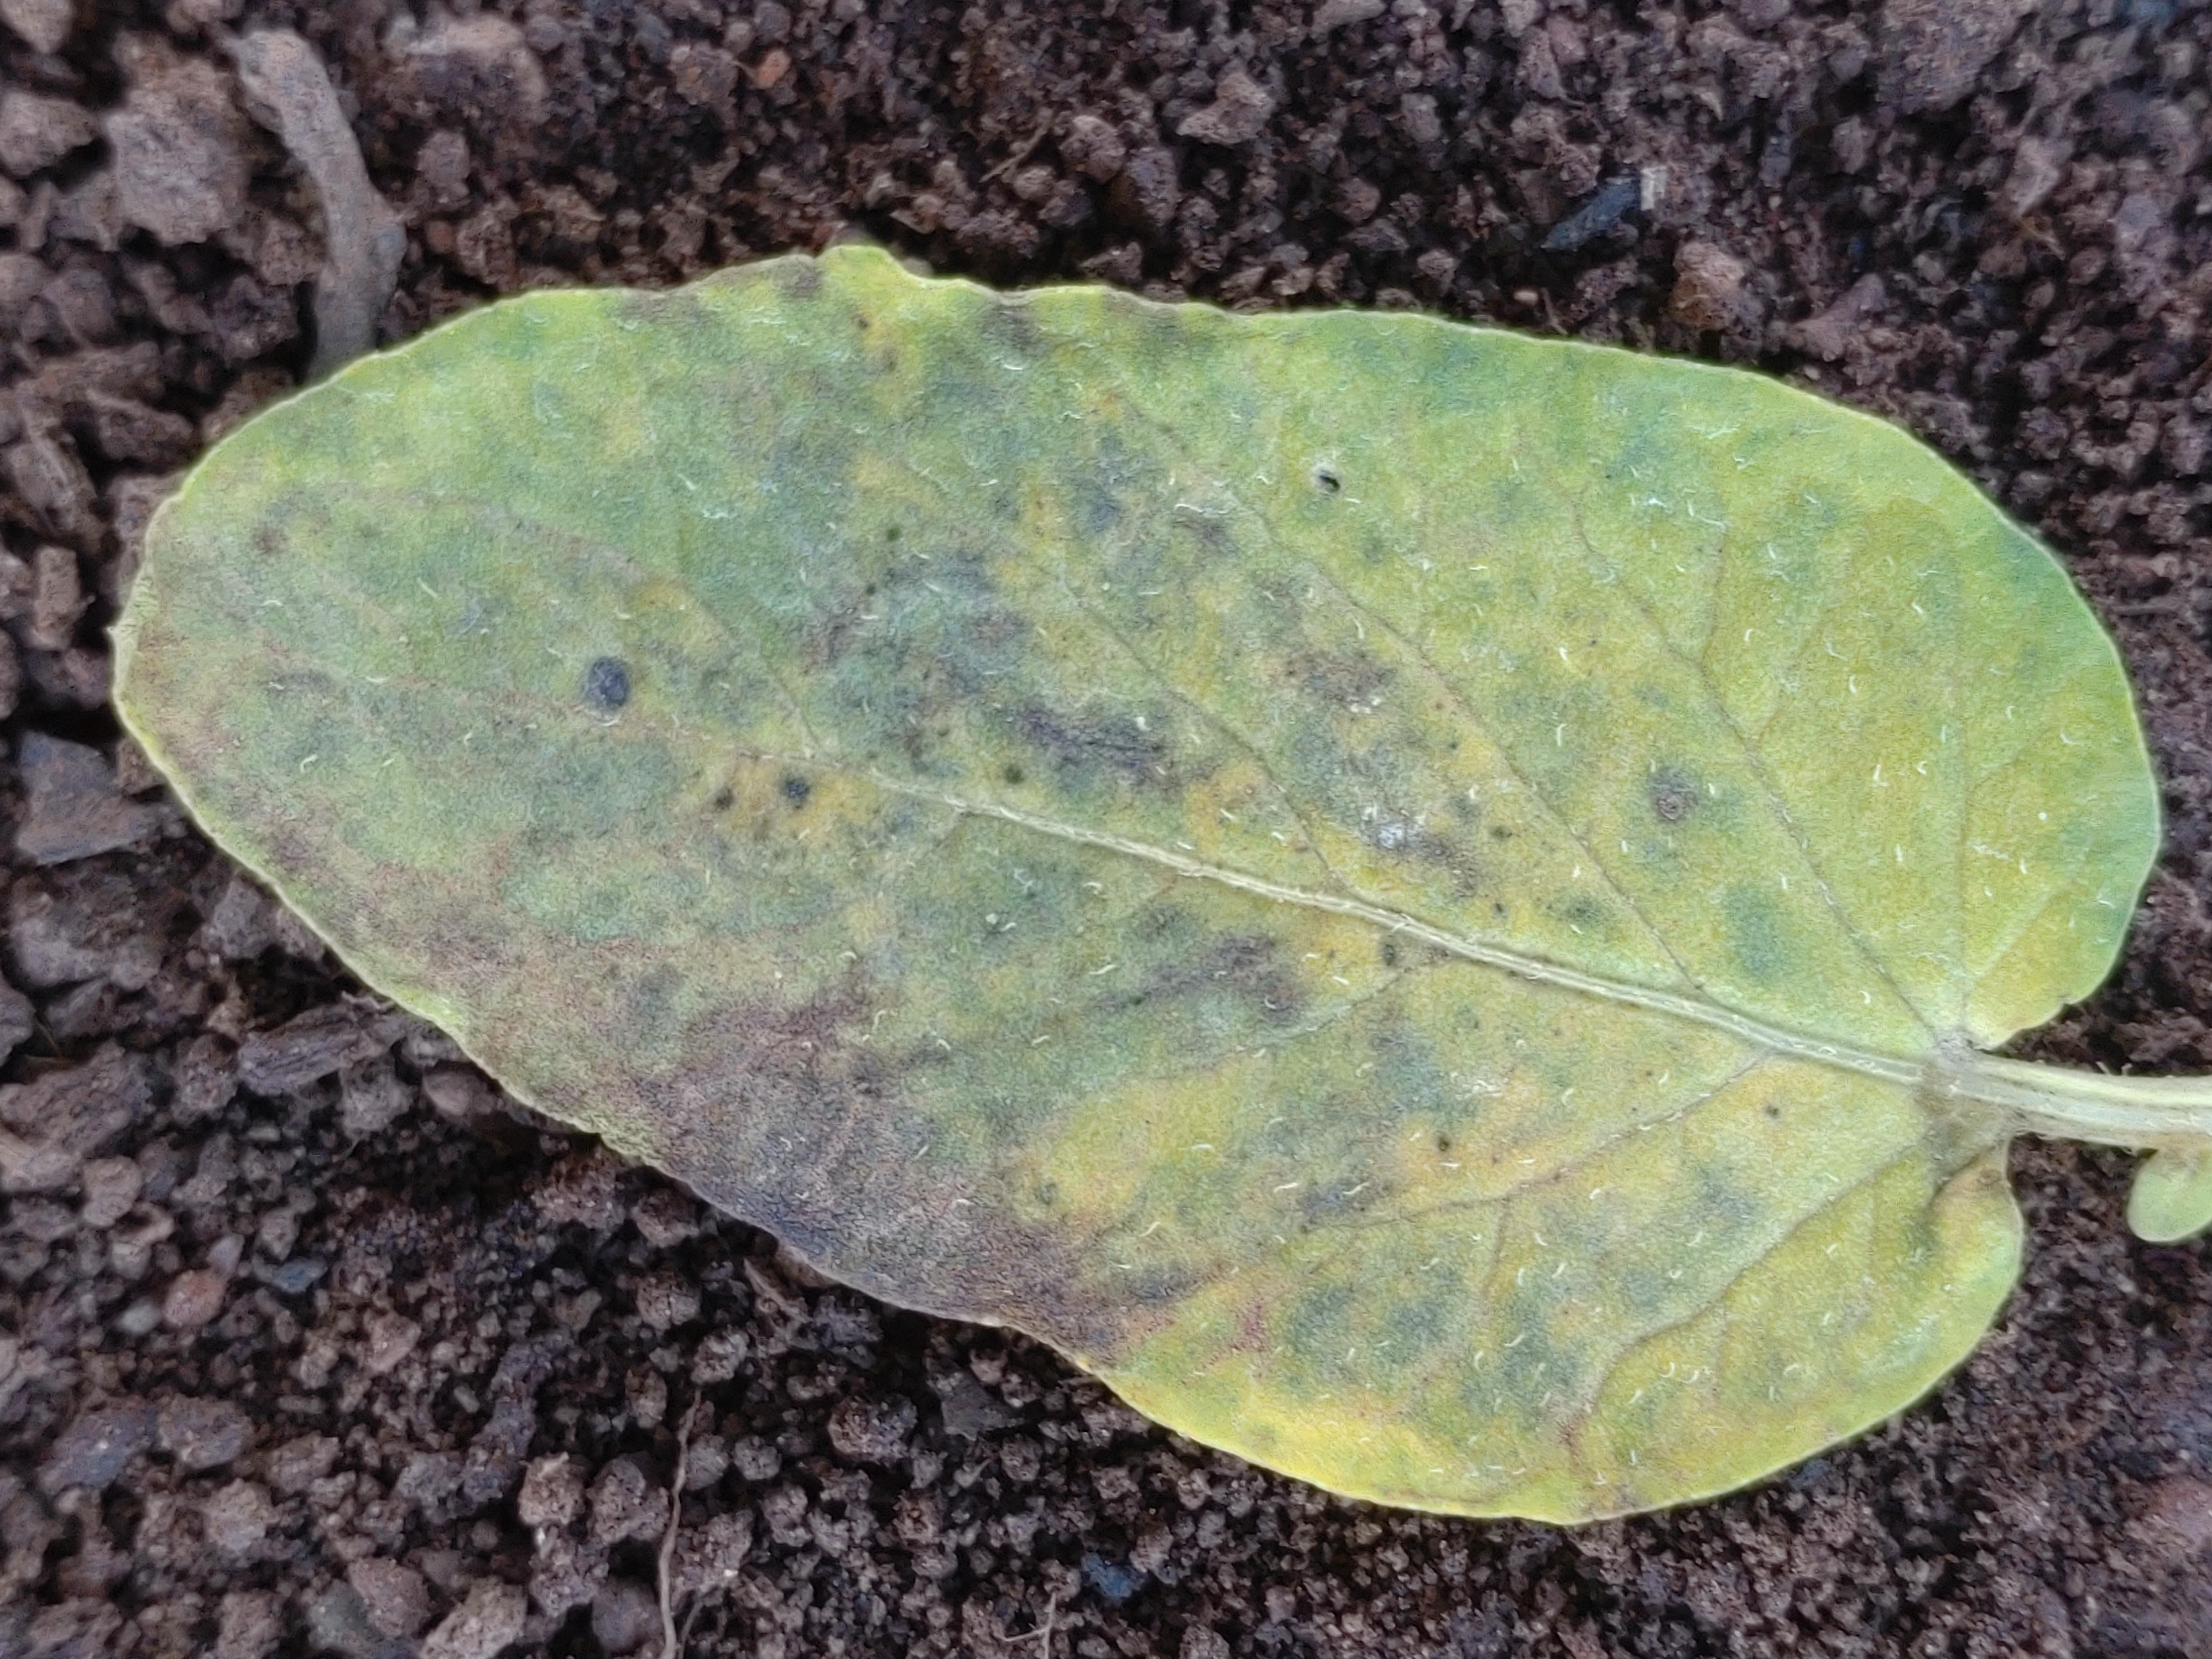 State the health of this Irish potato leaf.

late blight
